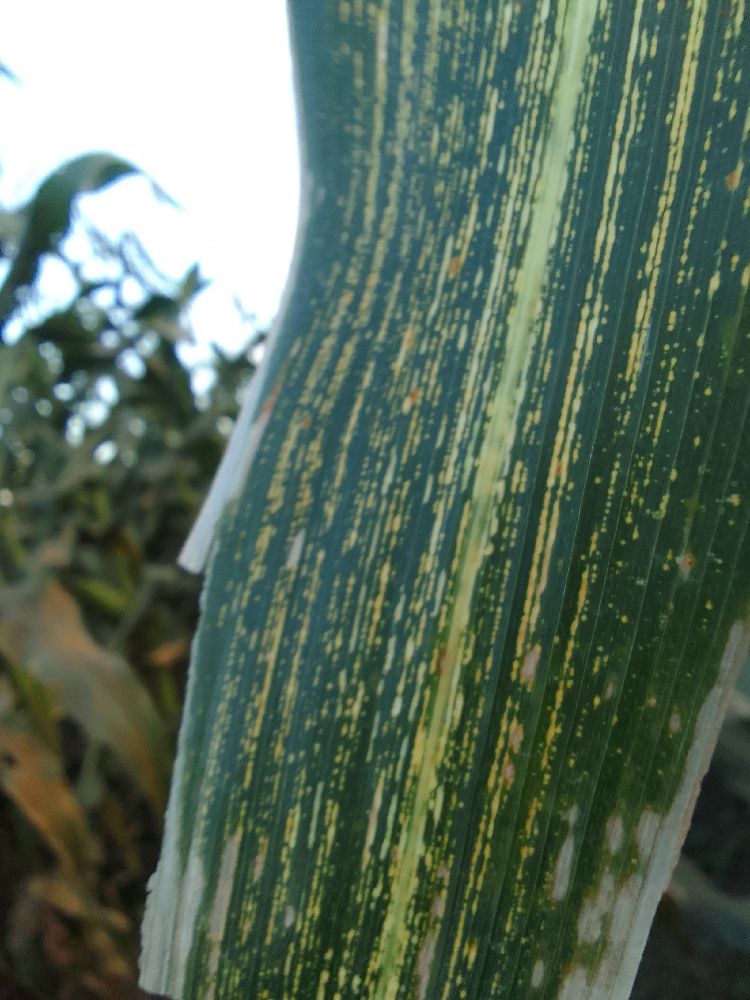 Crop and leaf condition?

maize, maize streak virus
